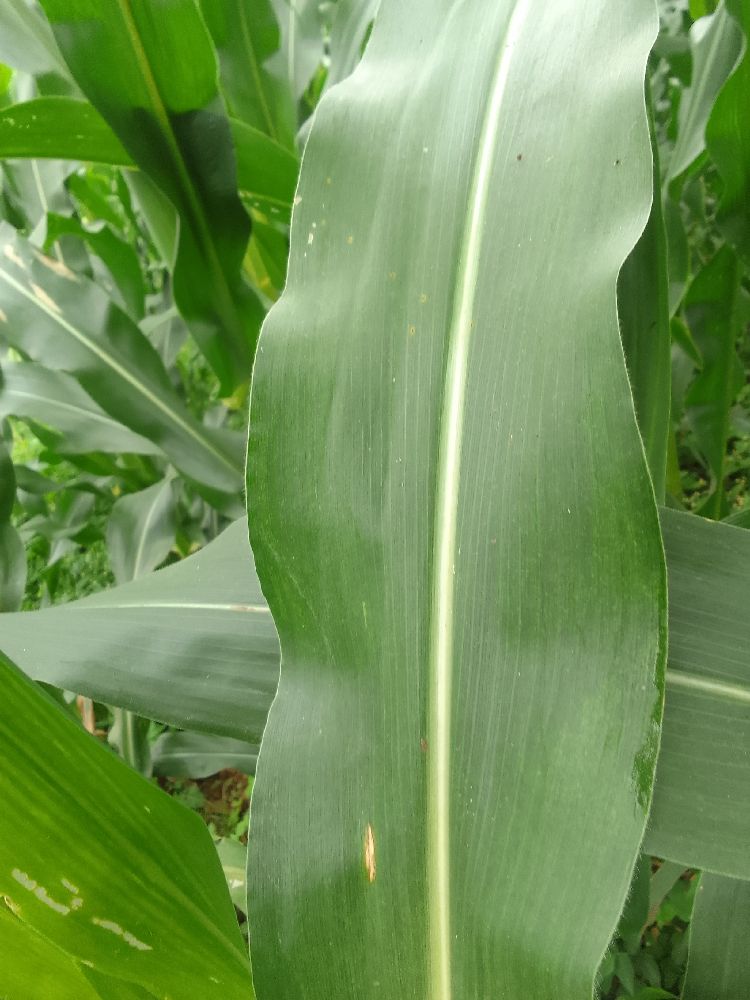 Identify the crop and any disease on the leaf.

maize, healthy
